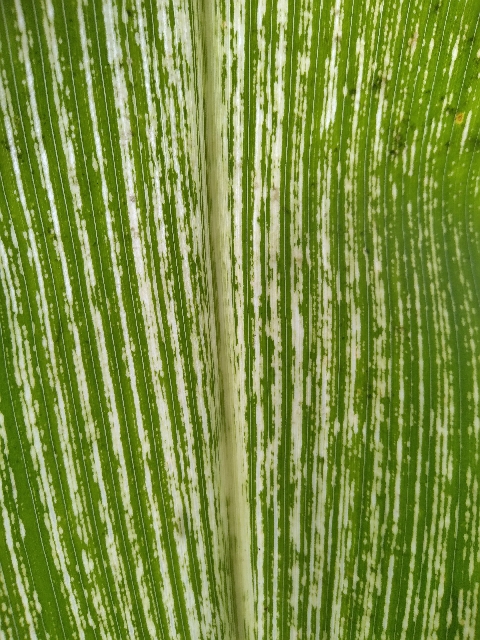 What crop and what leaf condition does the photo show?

maize, maize streak virus
